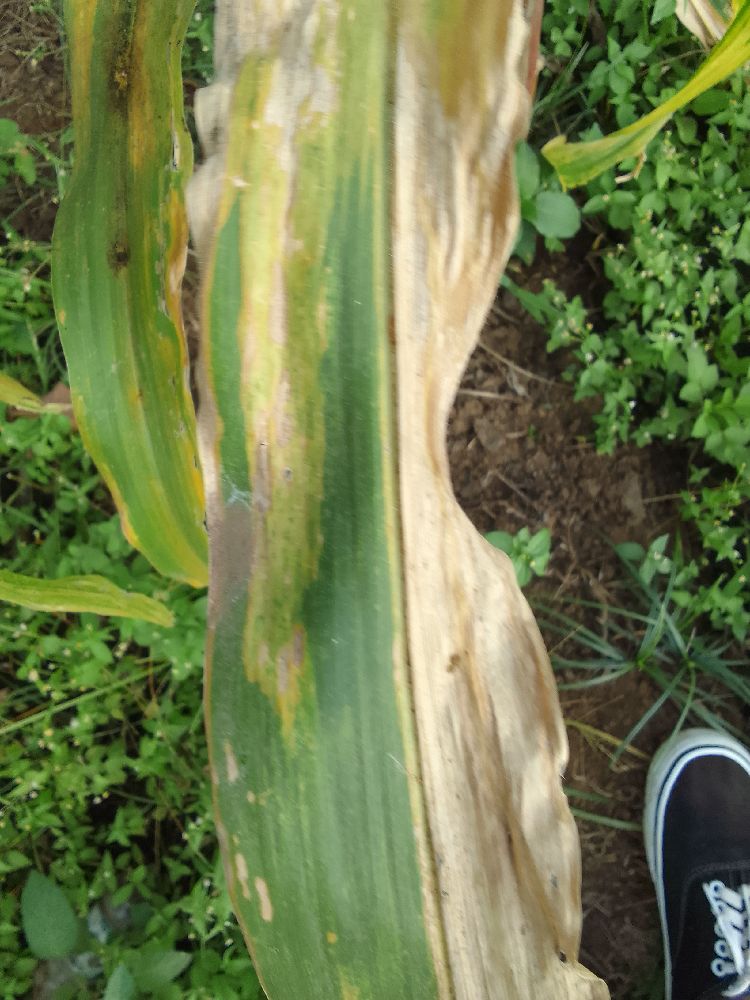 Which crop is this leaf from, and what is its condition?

maize, maize lethal necrosis
